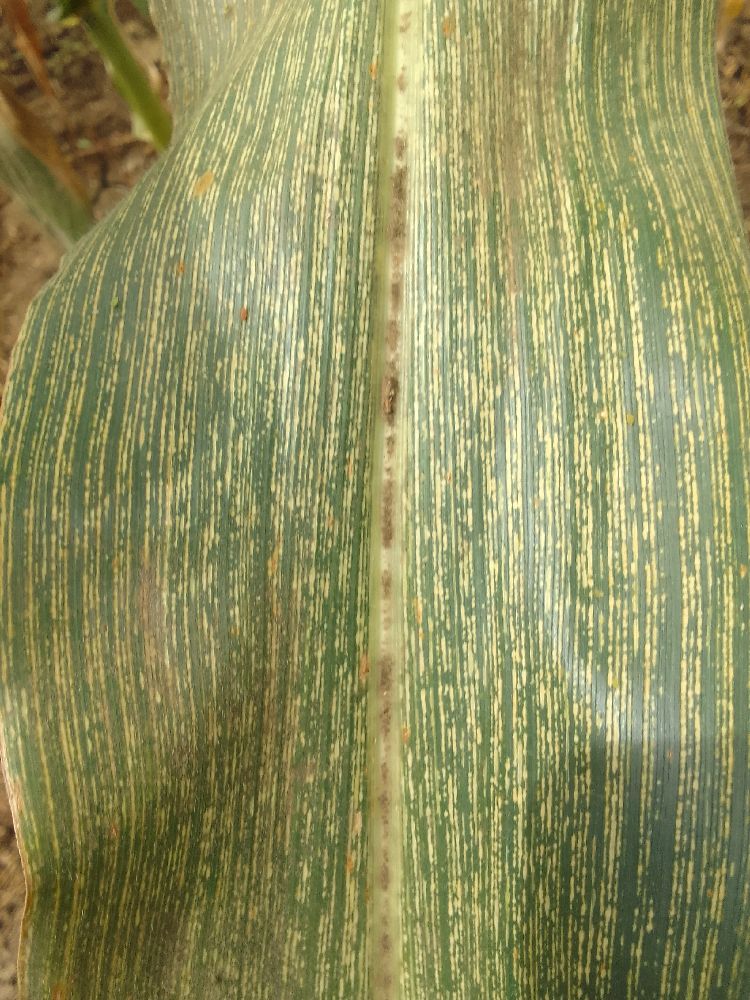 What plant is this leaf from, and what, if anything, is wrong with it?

maize, maize streak virus
